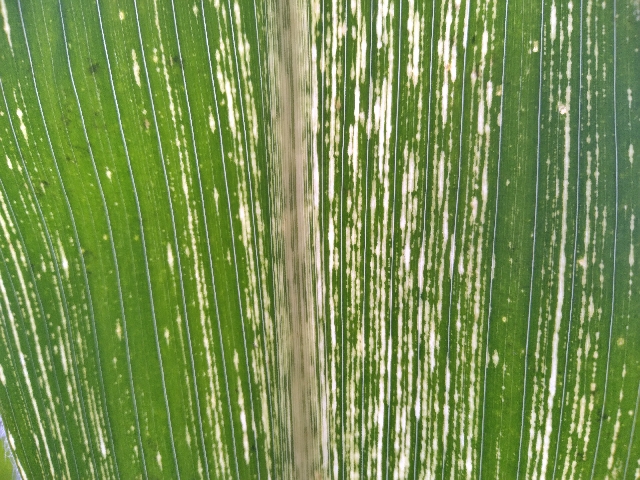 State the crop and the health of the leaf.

maize, maize streak virus
